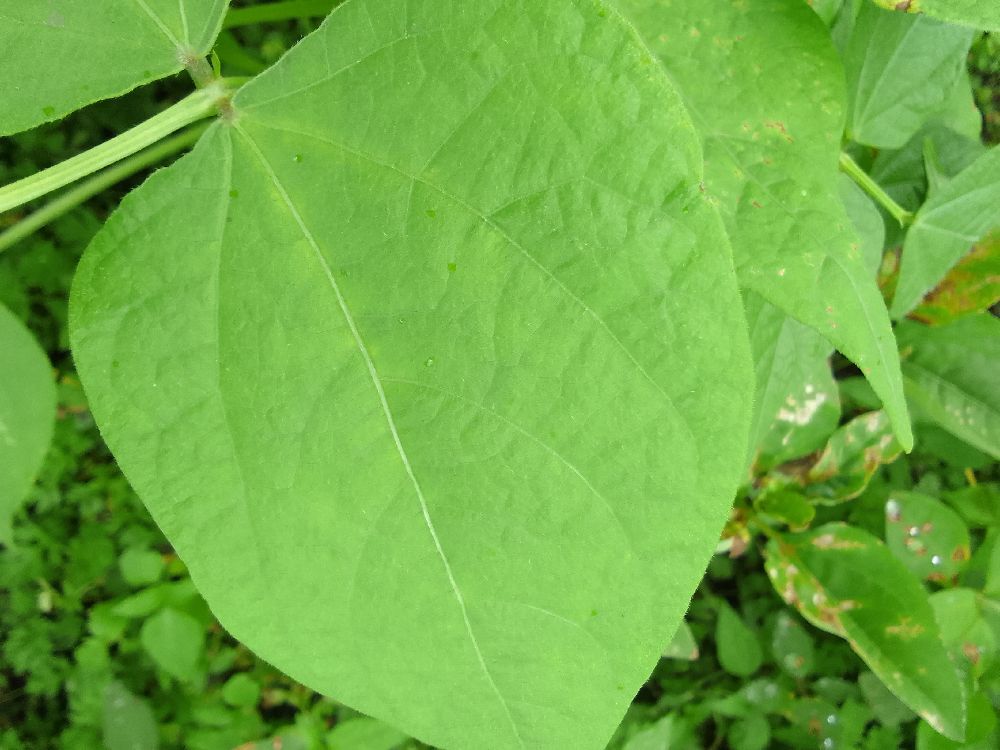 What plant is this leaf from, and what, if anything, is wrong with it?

common bean, healthy
